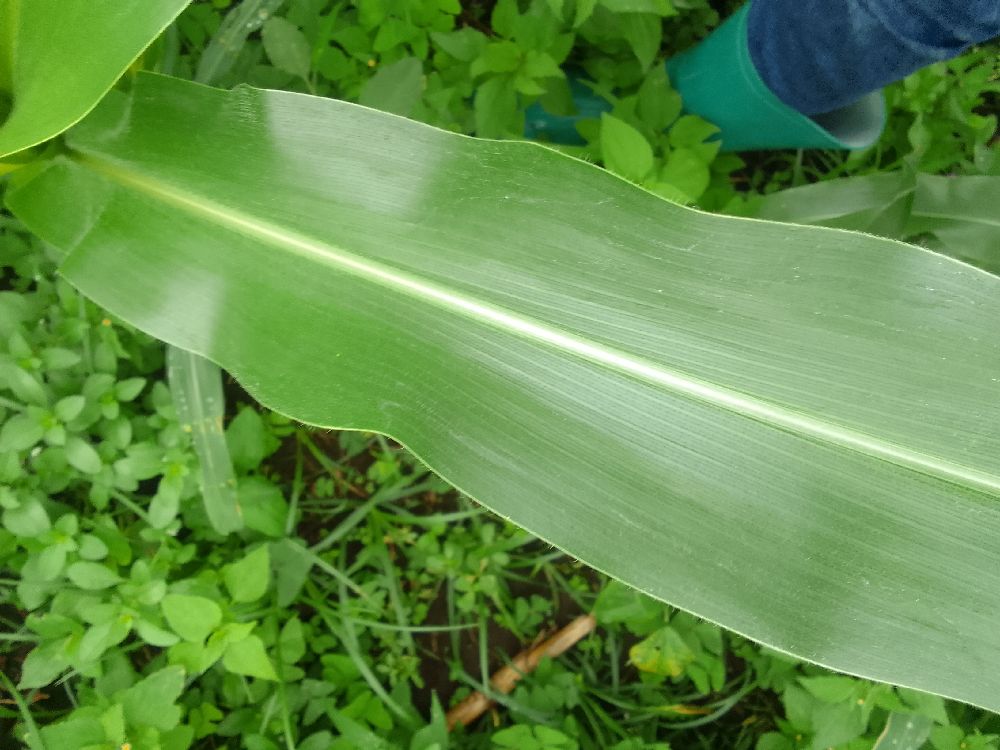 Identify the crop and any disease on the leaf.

maize, healthy
